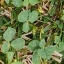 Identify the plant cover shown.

unstructured weed
